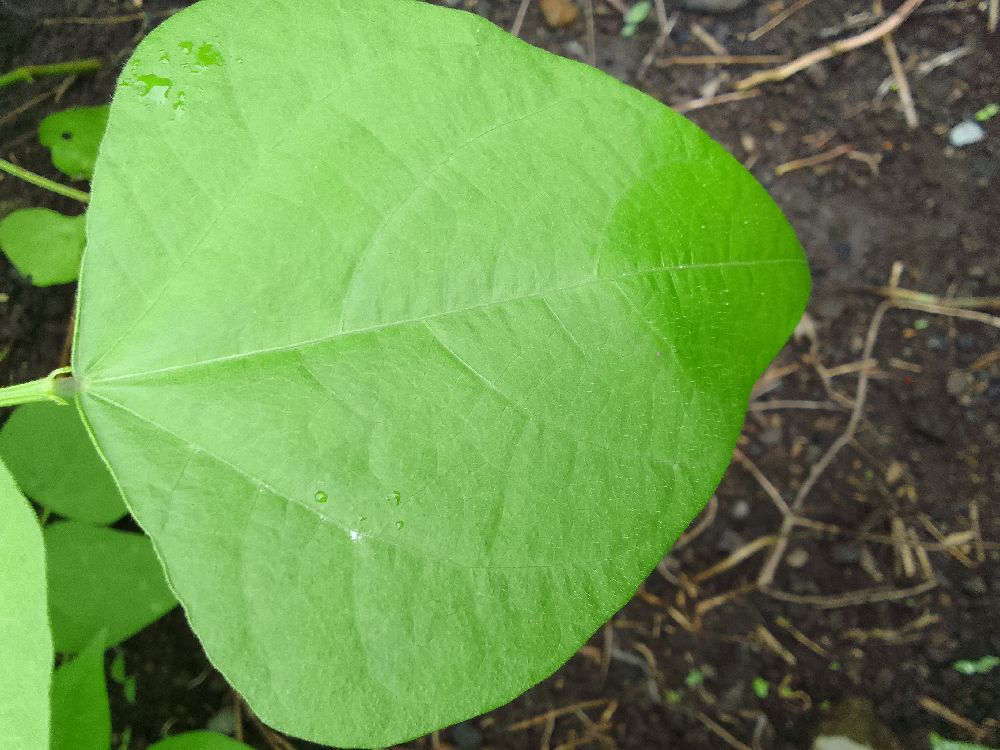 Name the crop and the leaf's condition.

common bean, healthy
